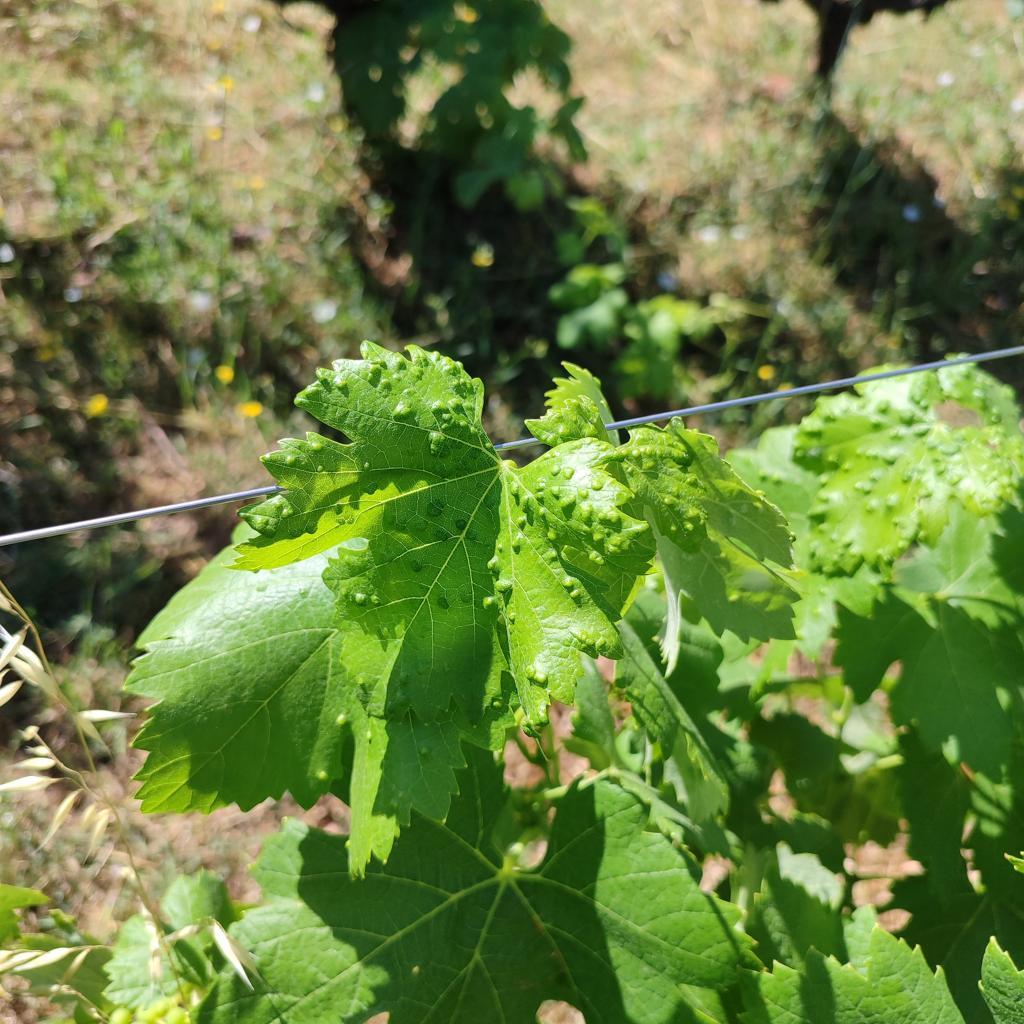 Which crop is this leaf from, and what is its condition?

grapevine, erineum mite
